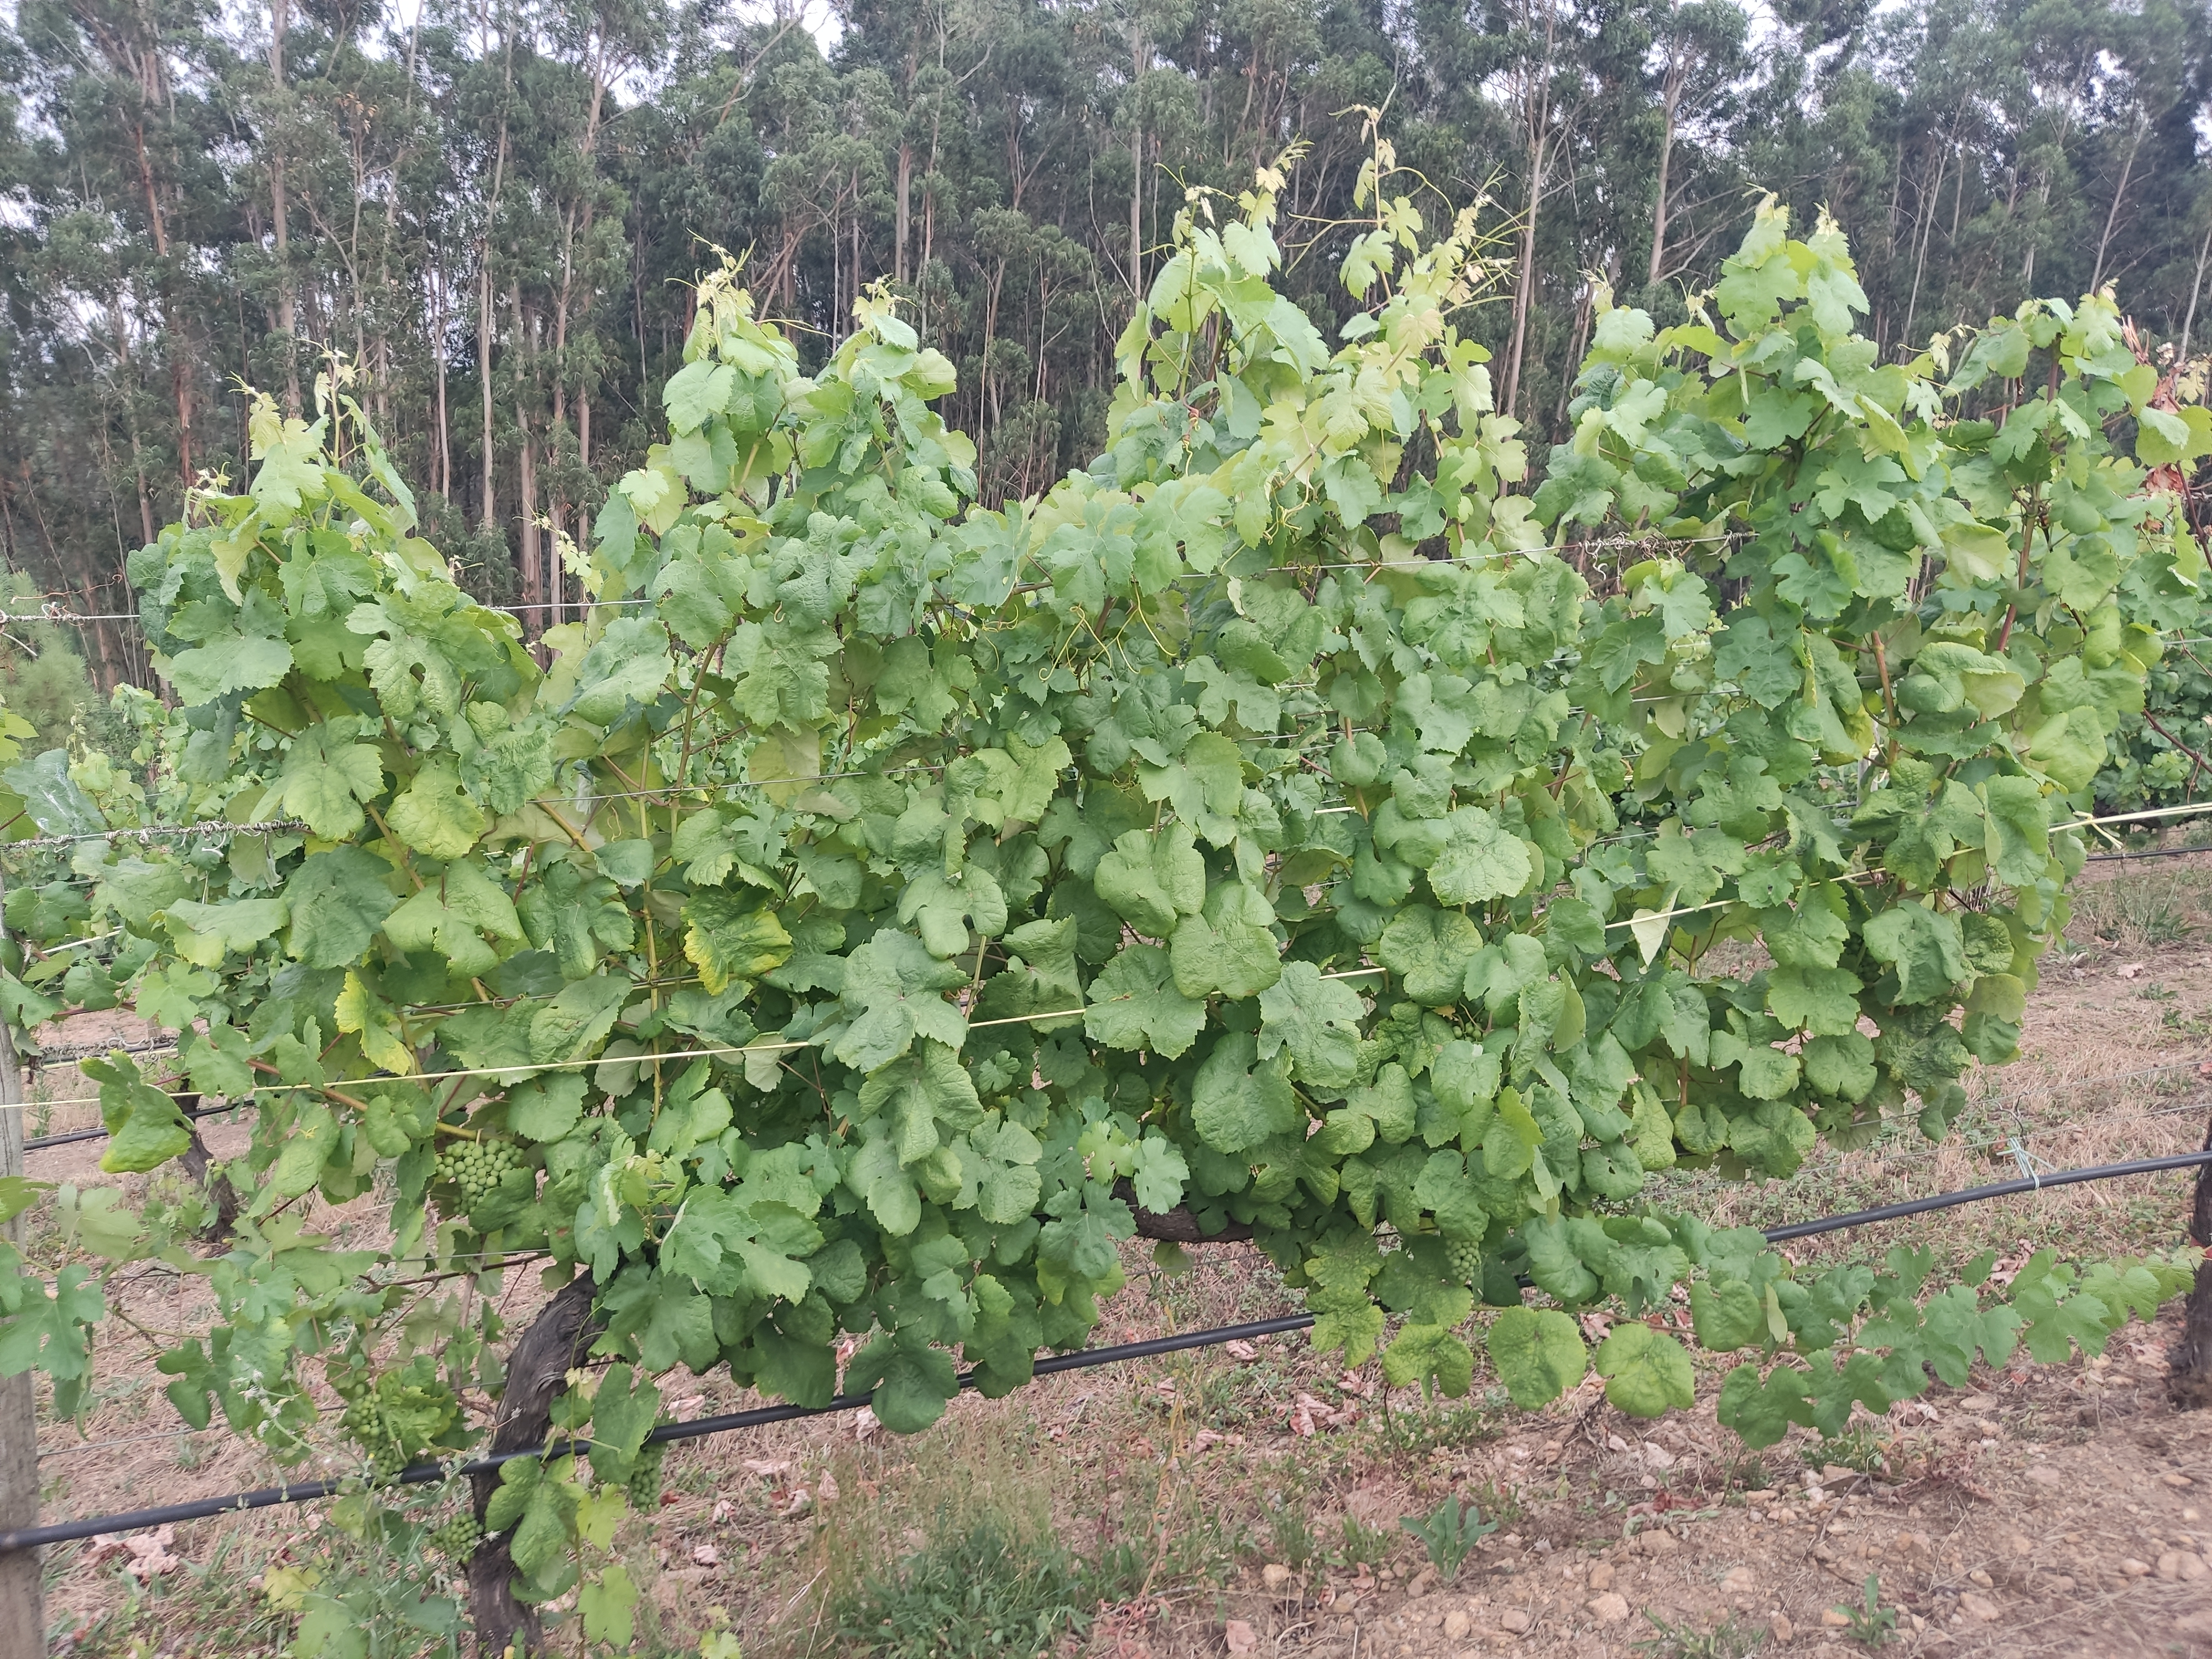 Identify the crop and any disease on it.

grapevine, not affected by esca disease
